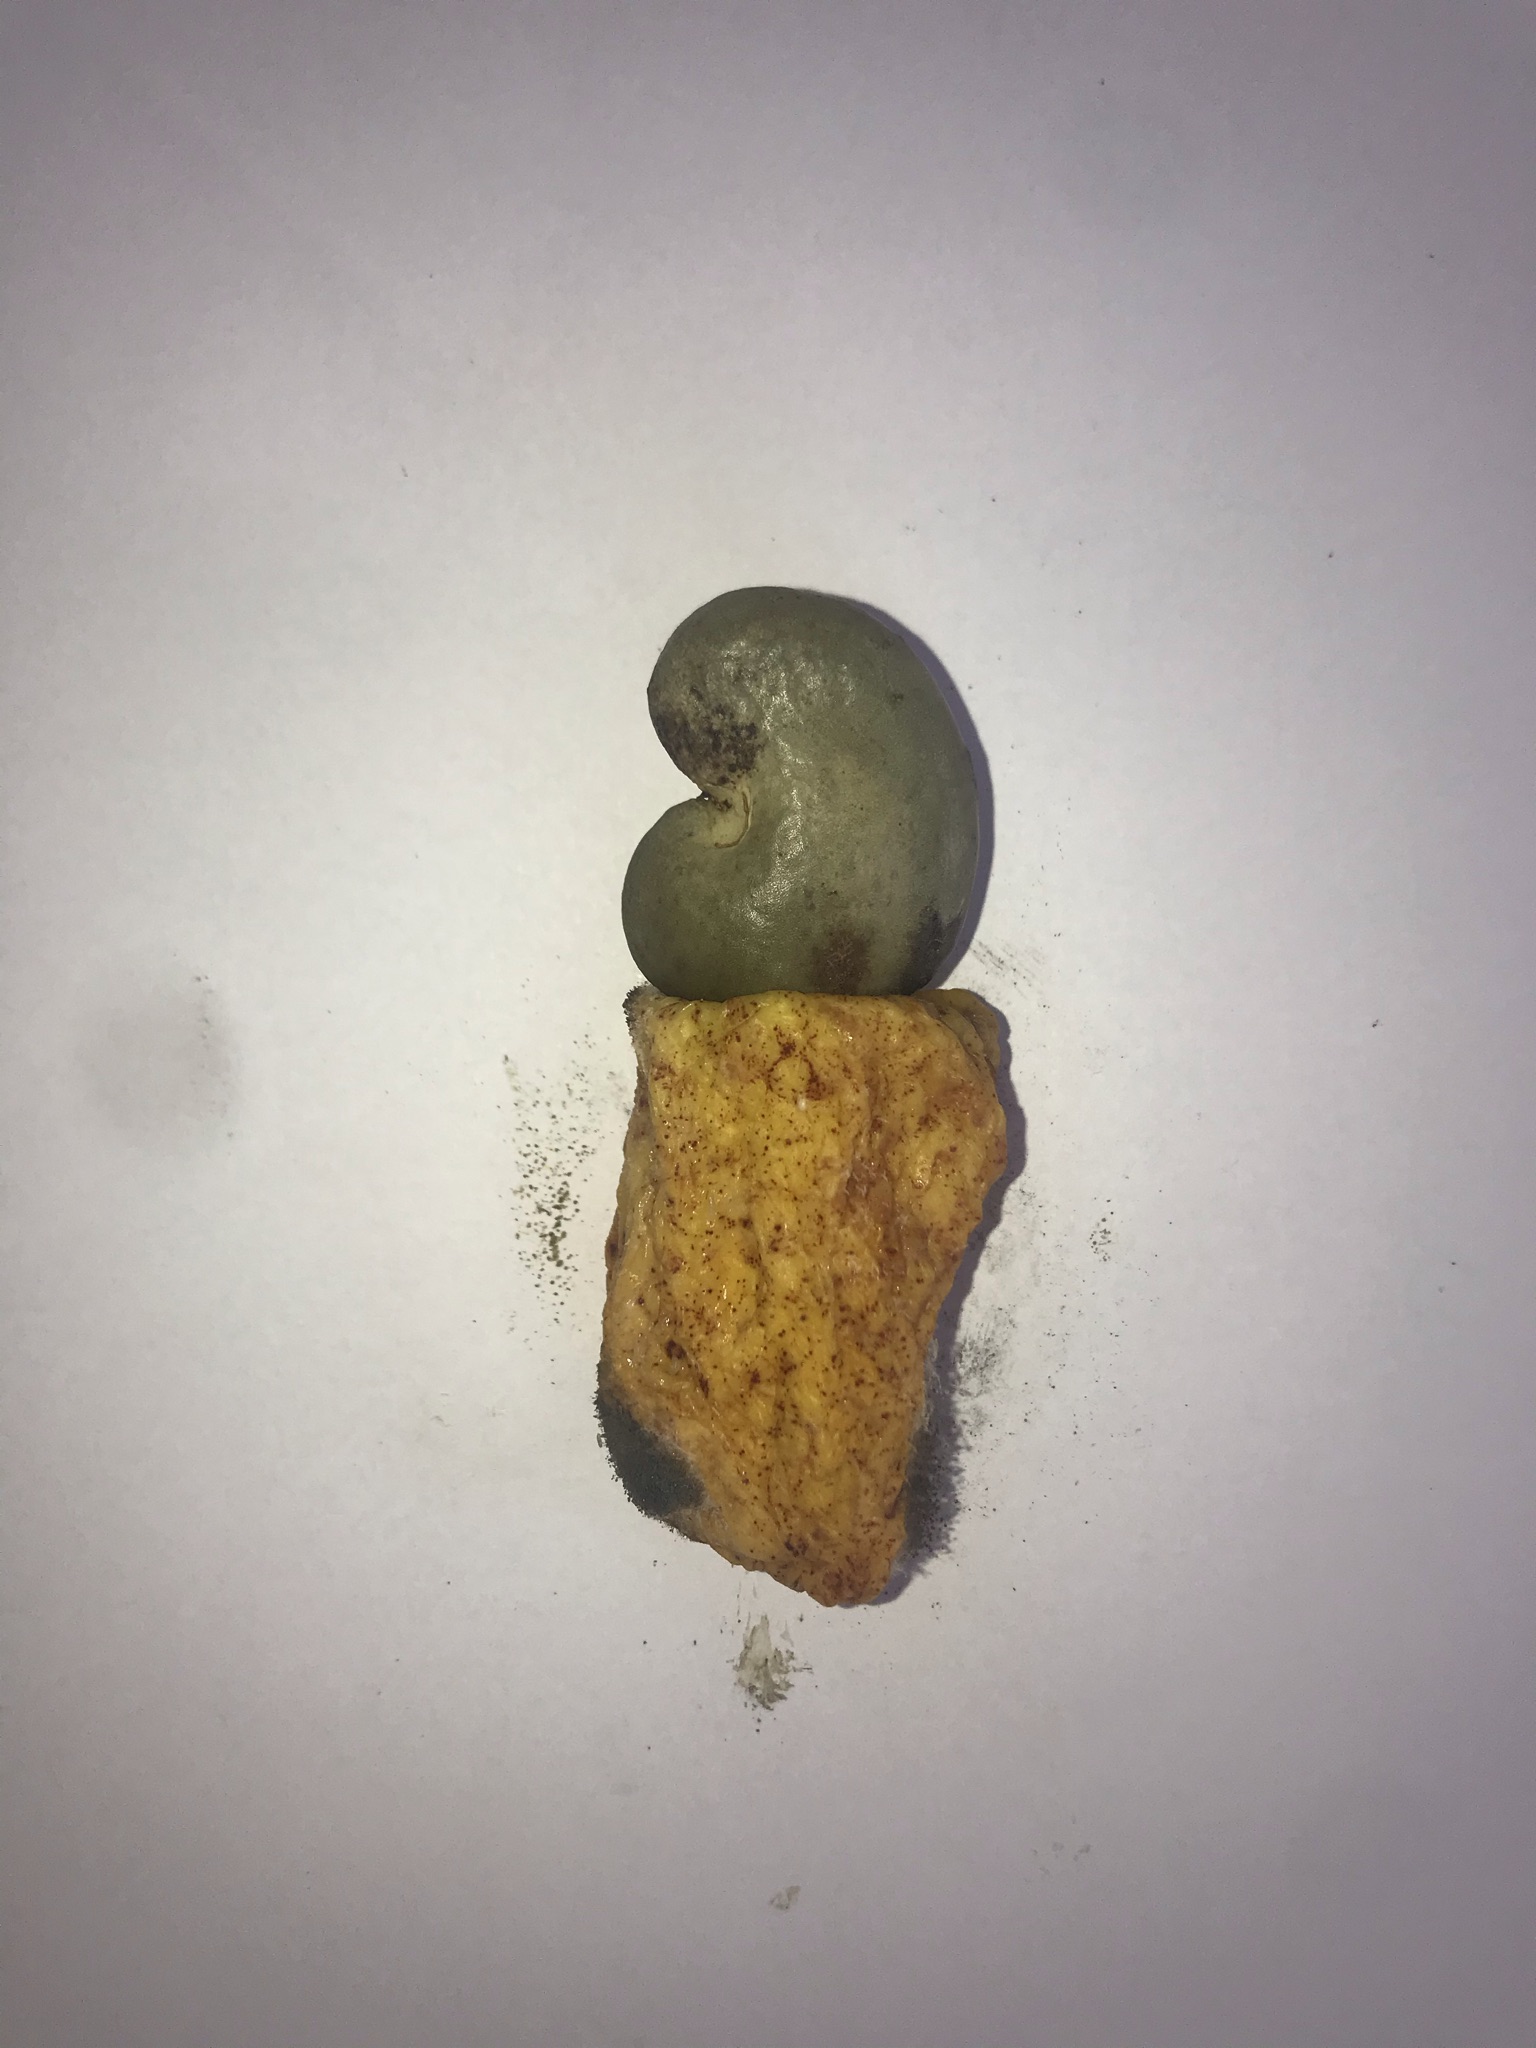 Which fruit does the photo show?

caju amarelo
